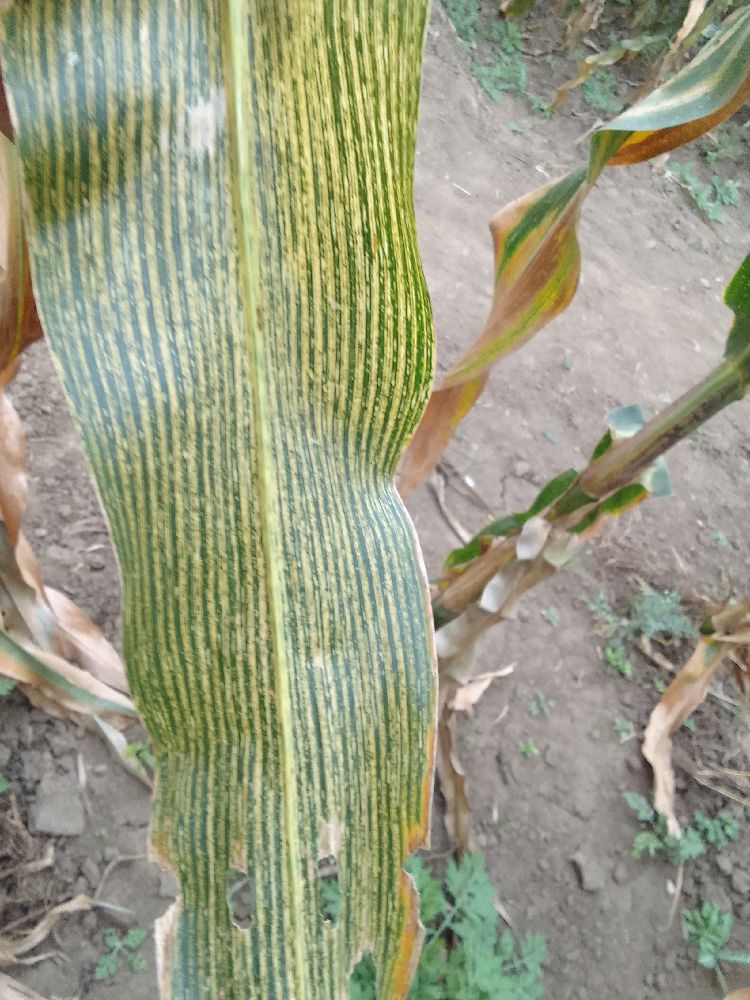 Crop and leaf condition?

maize, maize streak virus
